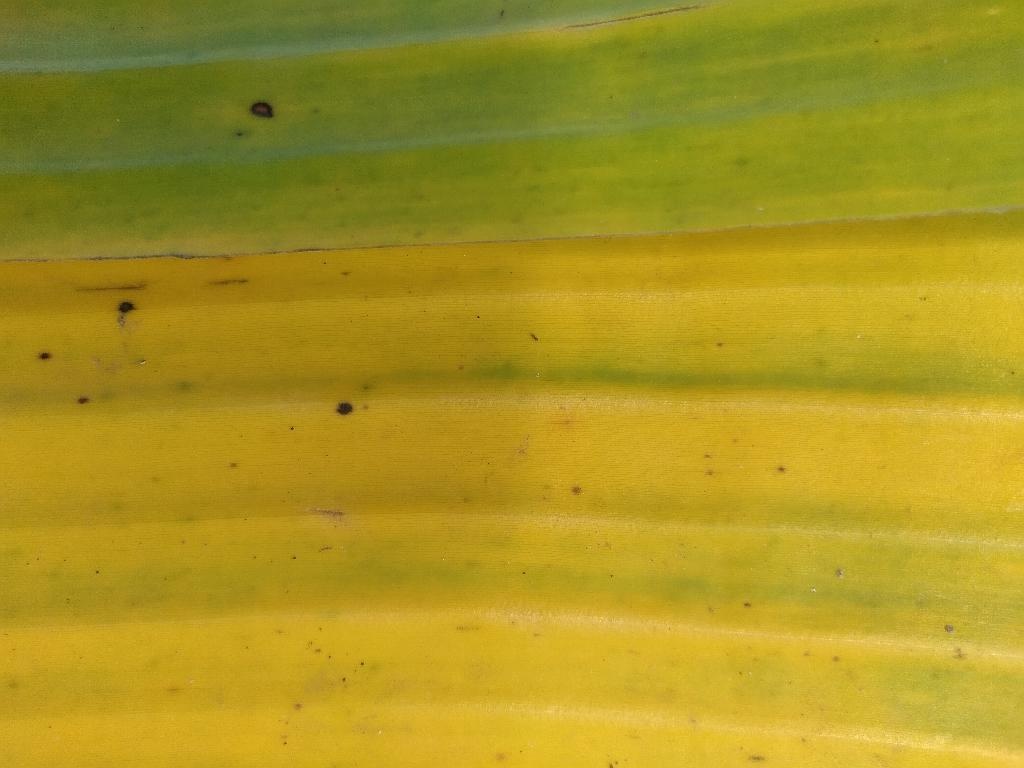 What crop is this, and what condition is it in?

banana, fusarium wilt race 1
